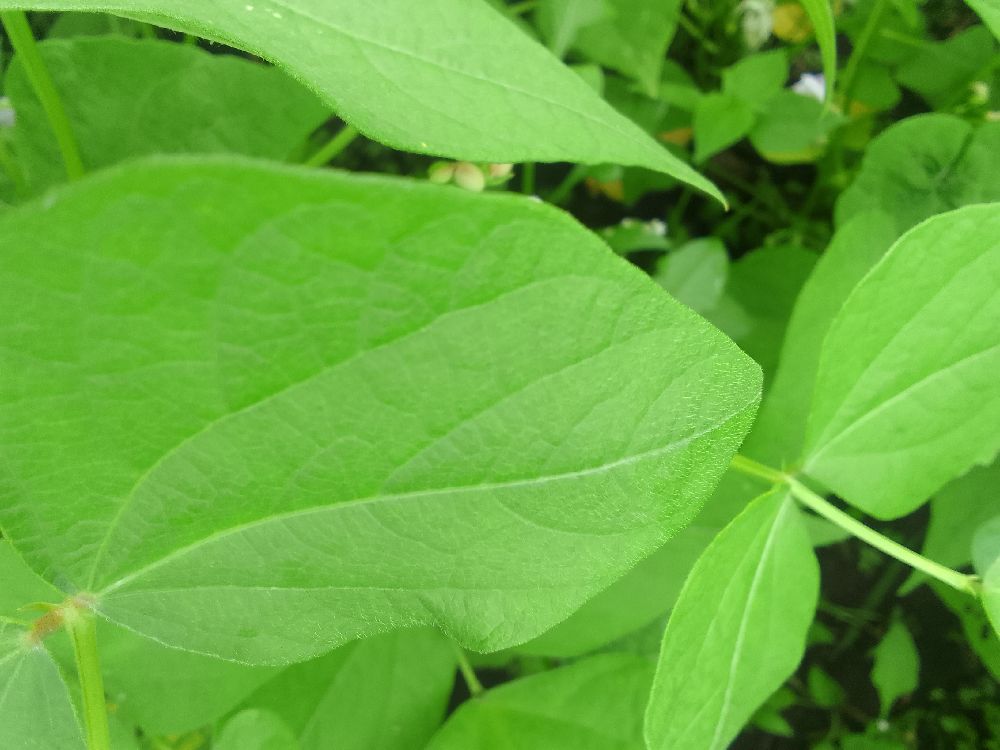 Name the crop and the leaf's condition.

common bean, healthy
